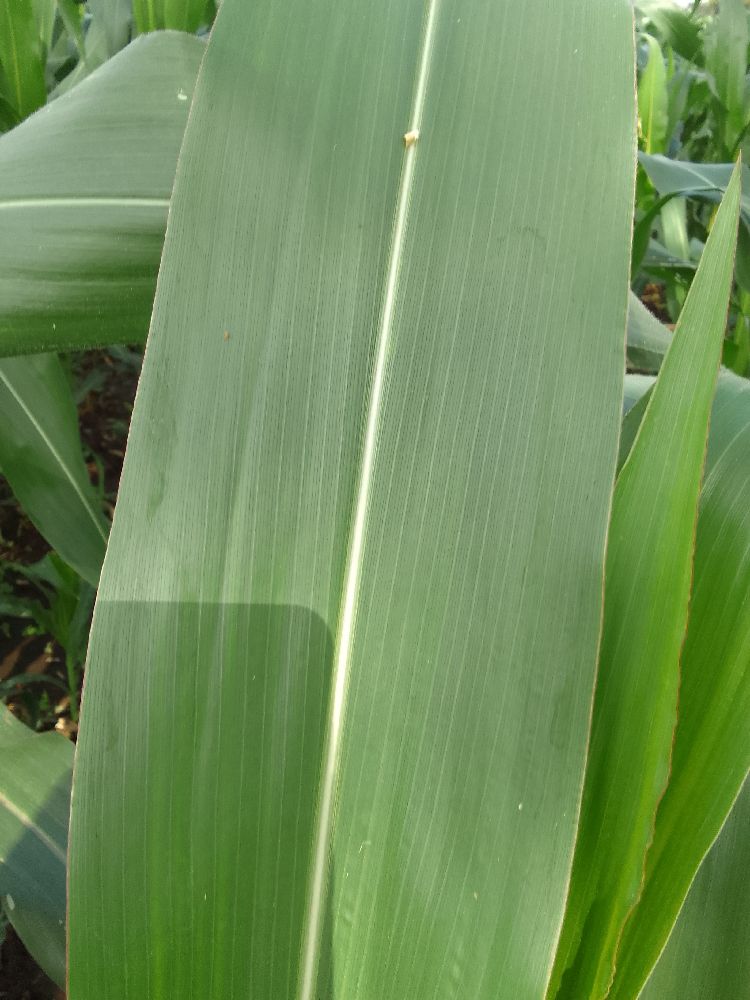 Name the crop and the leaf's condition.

maize, healthy
